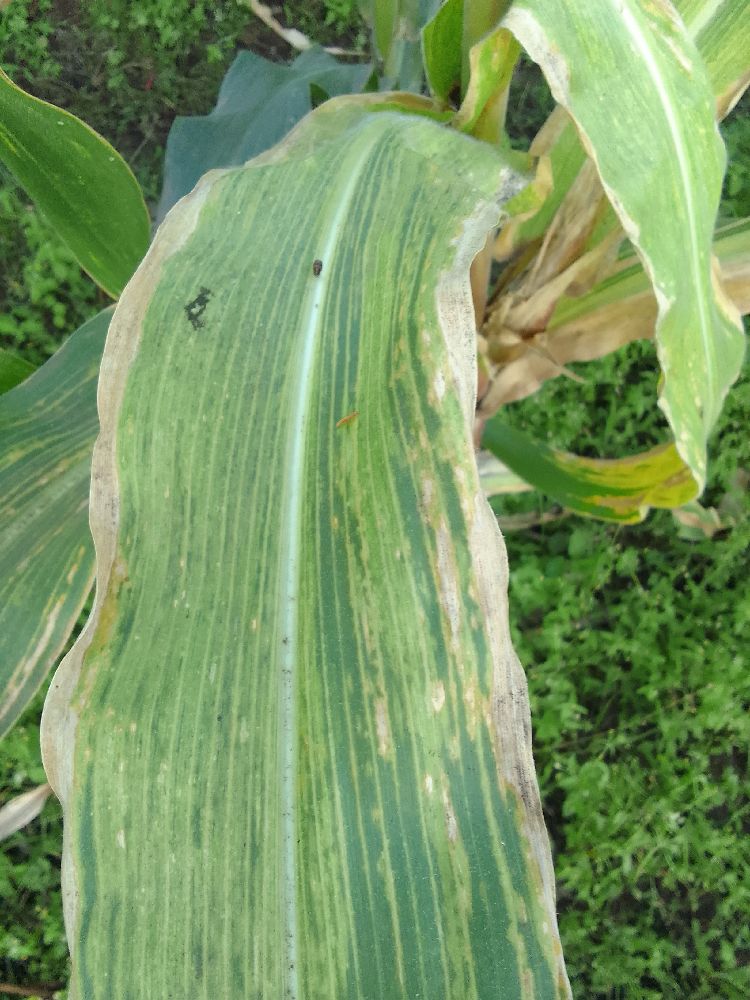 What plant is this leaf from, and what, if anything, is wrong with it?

maize, maize lethal necrosis
